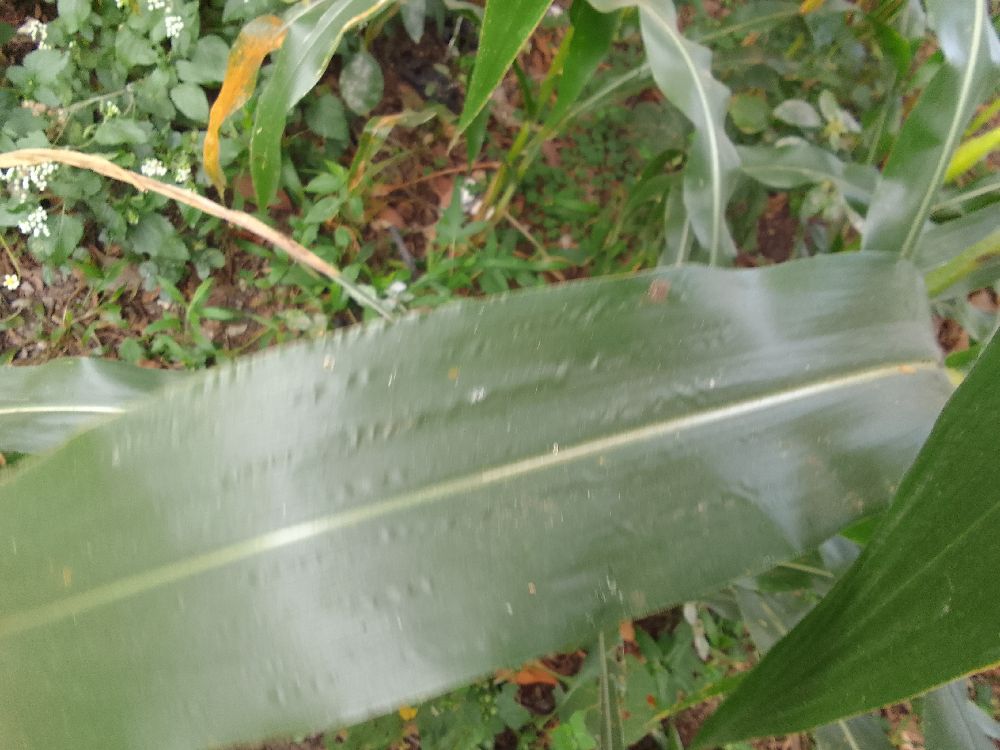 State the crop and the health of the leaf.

maize, healthy
